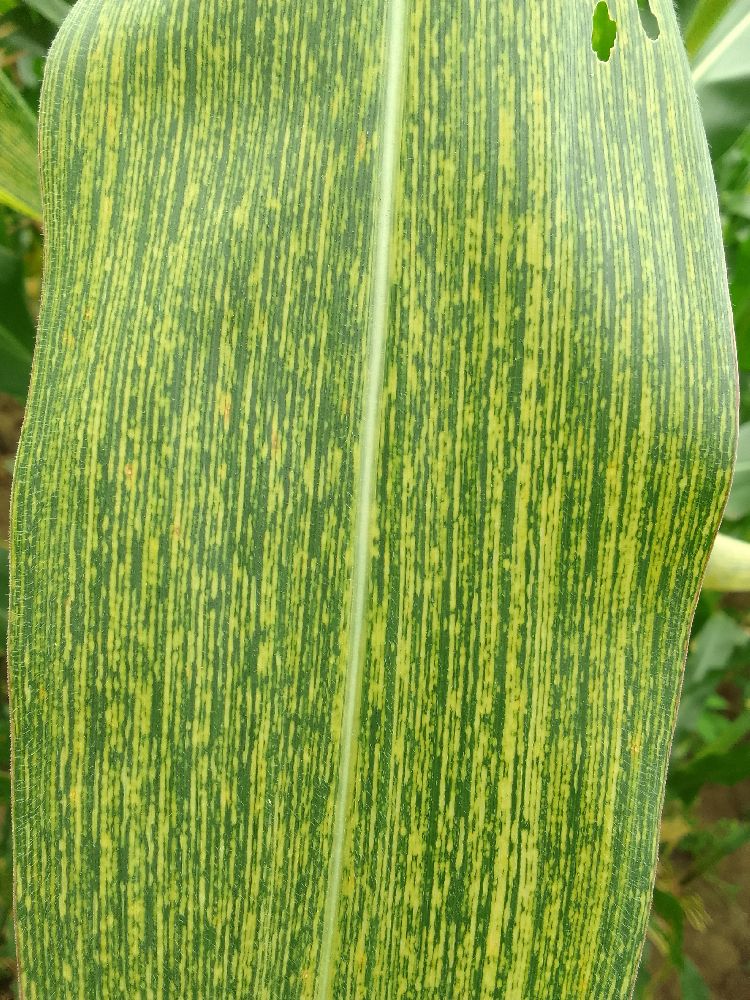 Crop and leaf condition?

maize, maize streak virus
